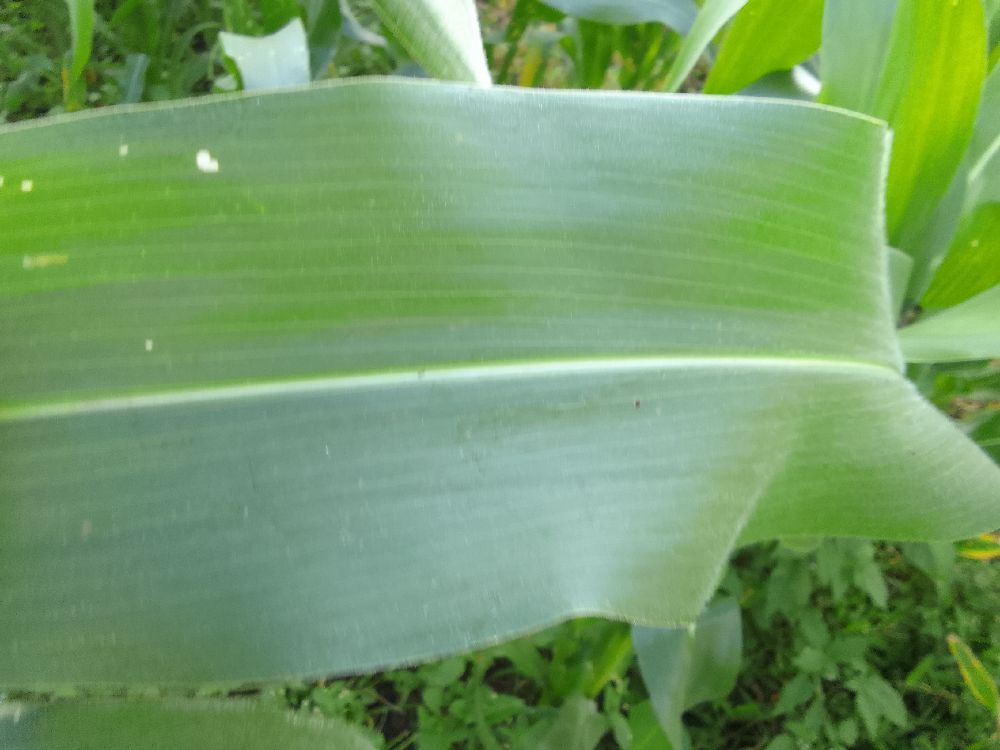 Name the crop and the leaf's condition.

maize, healthy
